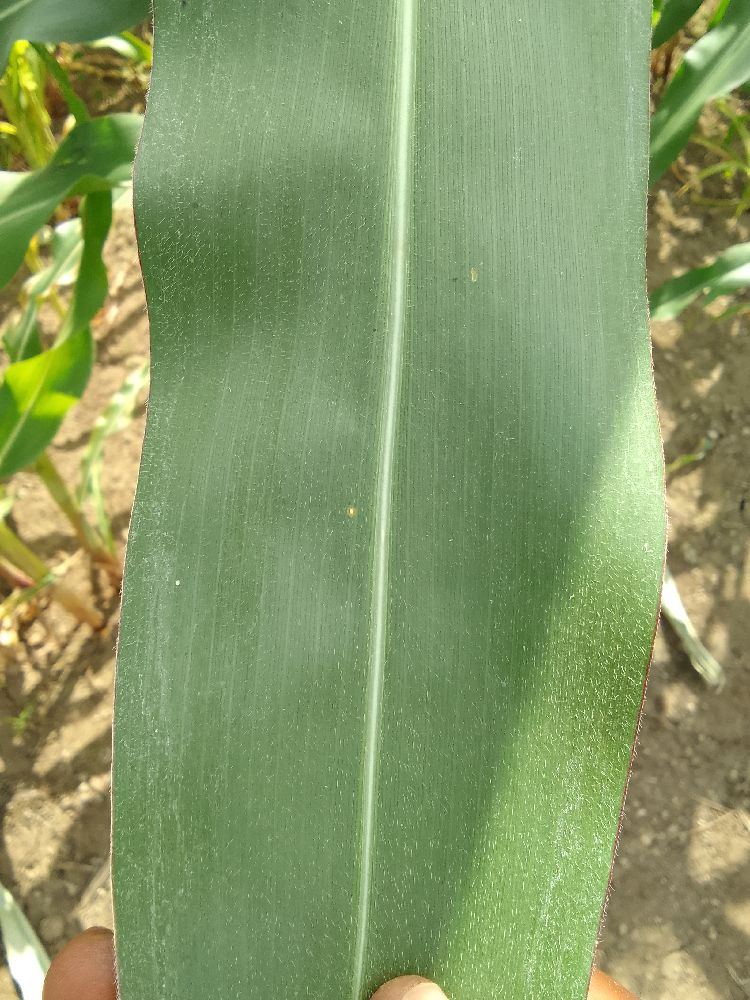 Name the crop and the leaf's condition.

maize, healthy
